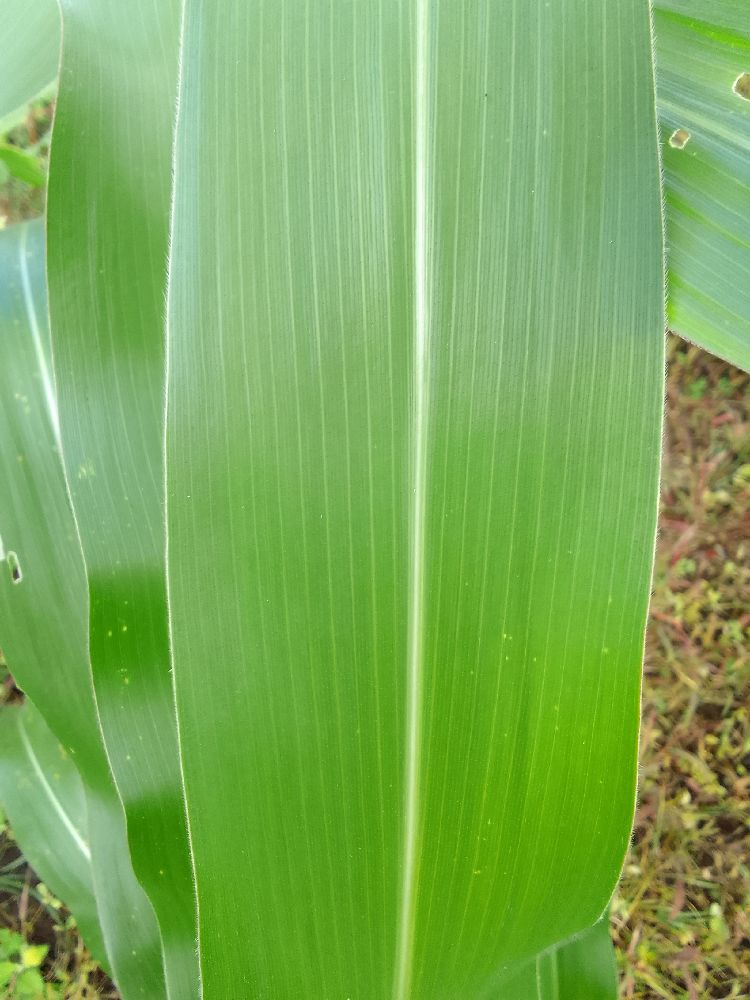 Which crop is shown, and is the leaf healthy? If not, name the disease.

maize, healthy
